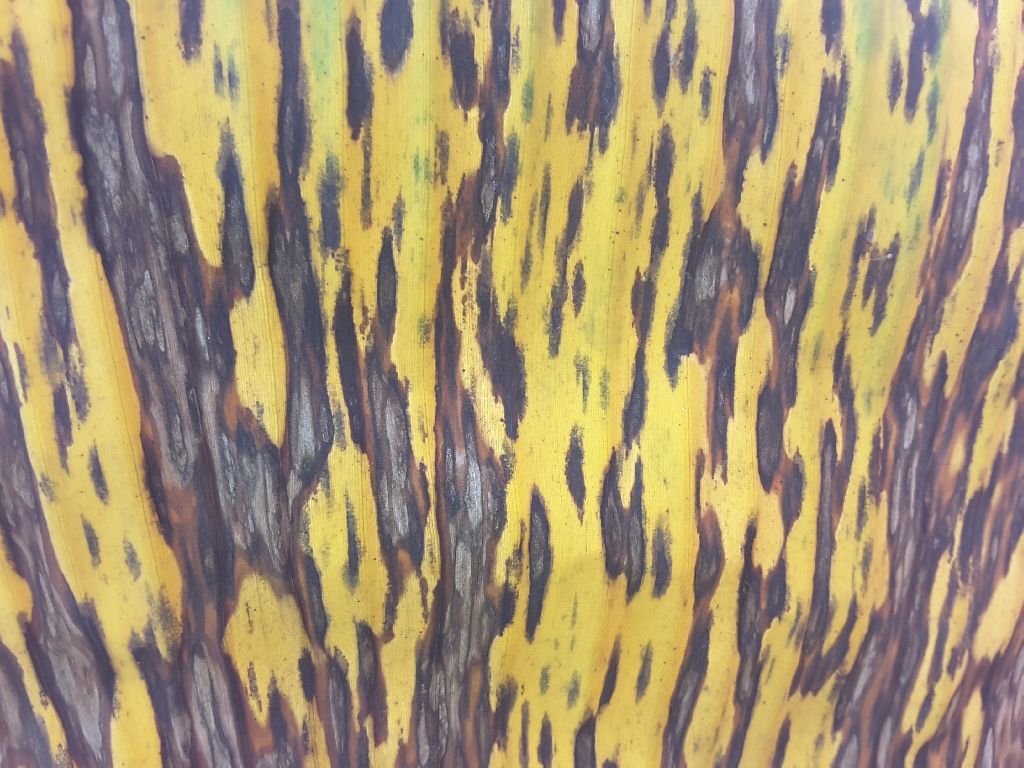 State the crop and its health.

banana, black sigatoka
